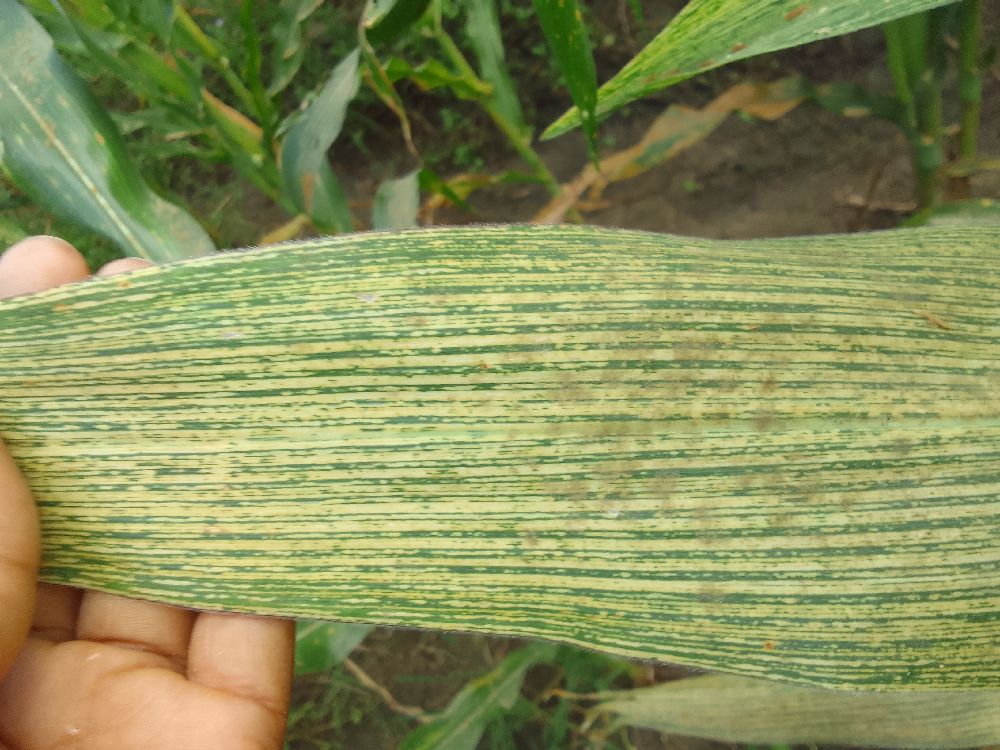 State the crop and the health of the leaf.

maize, maize streak virus
